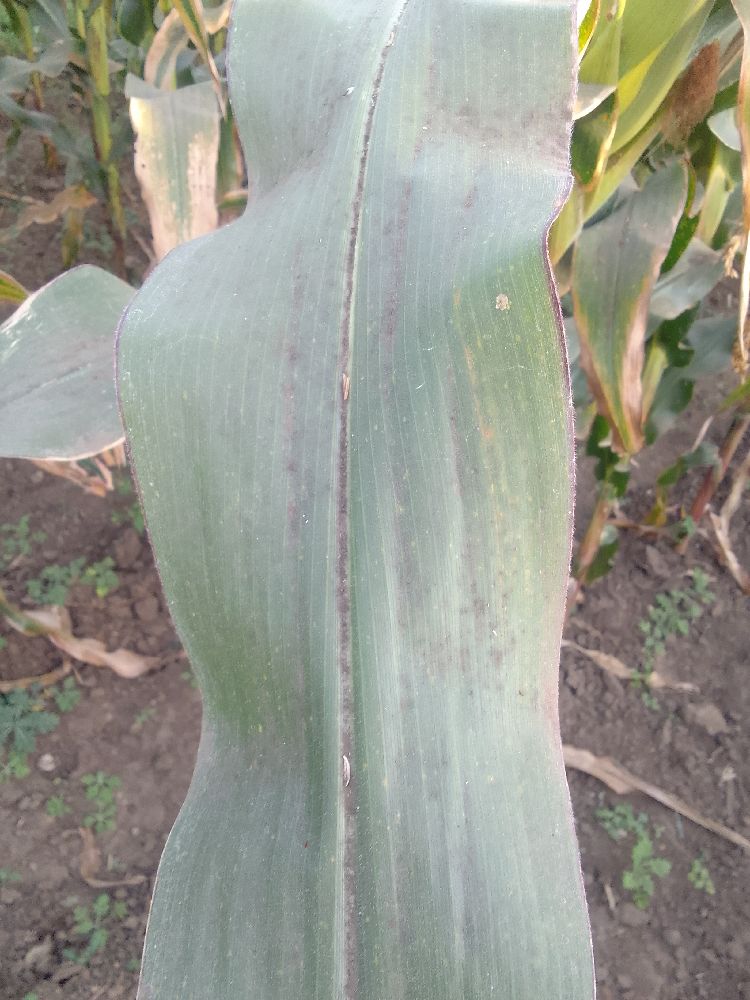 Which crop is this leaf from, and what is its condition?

maize, healthy
